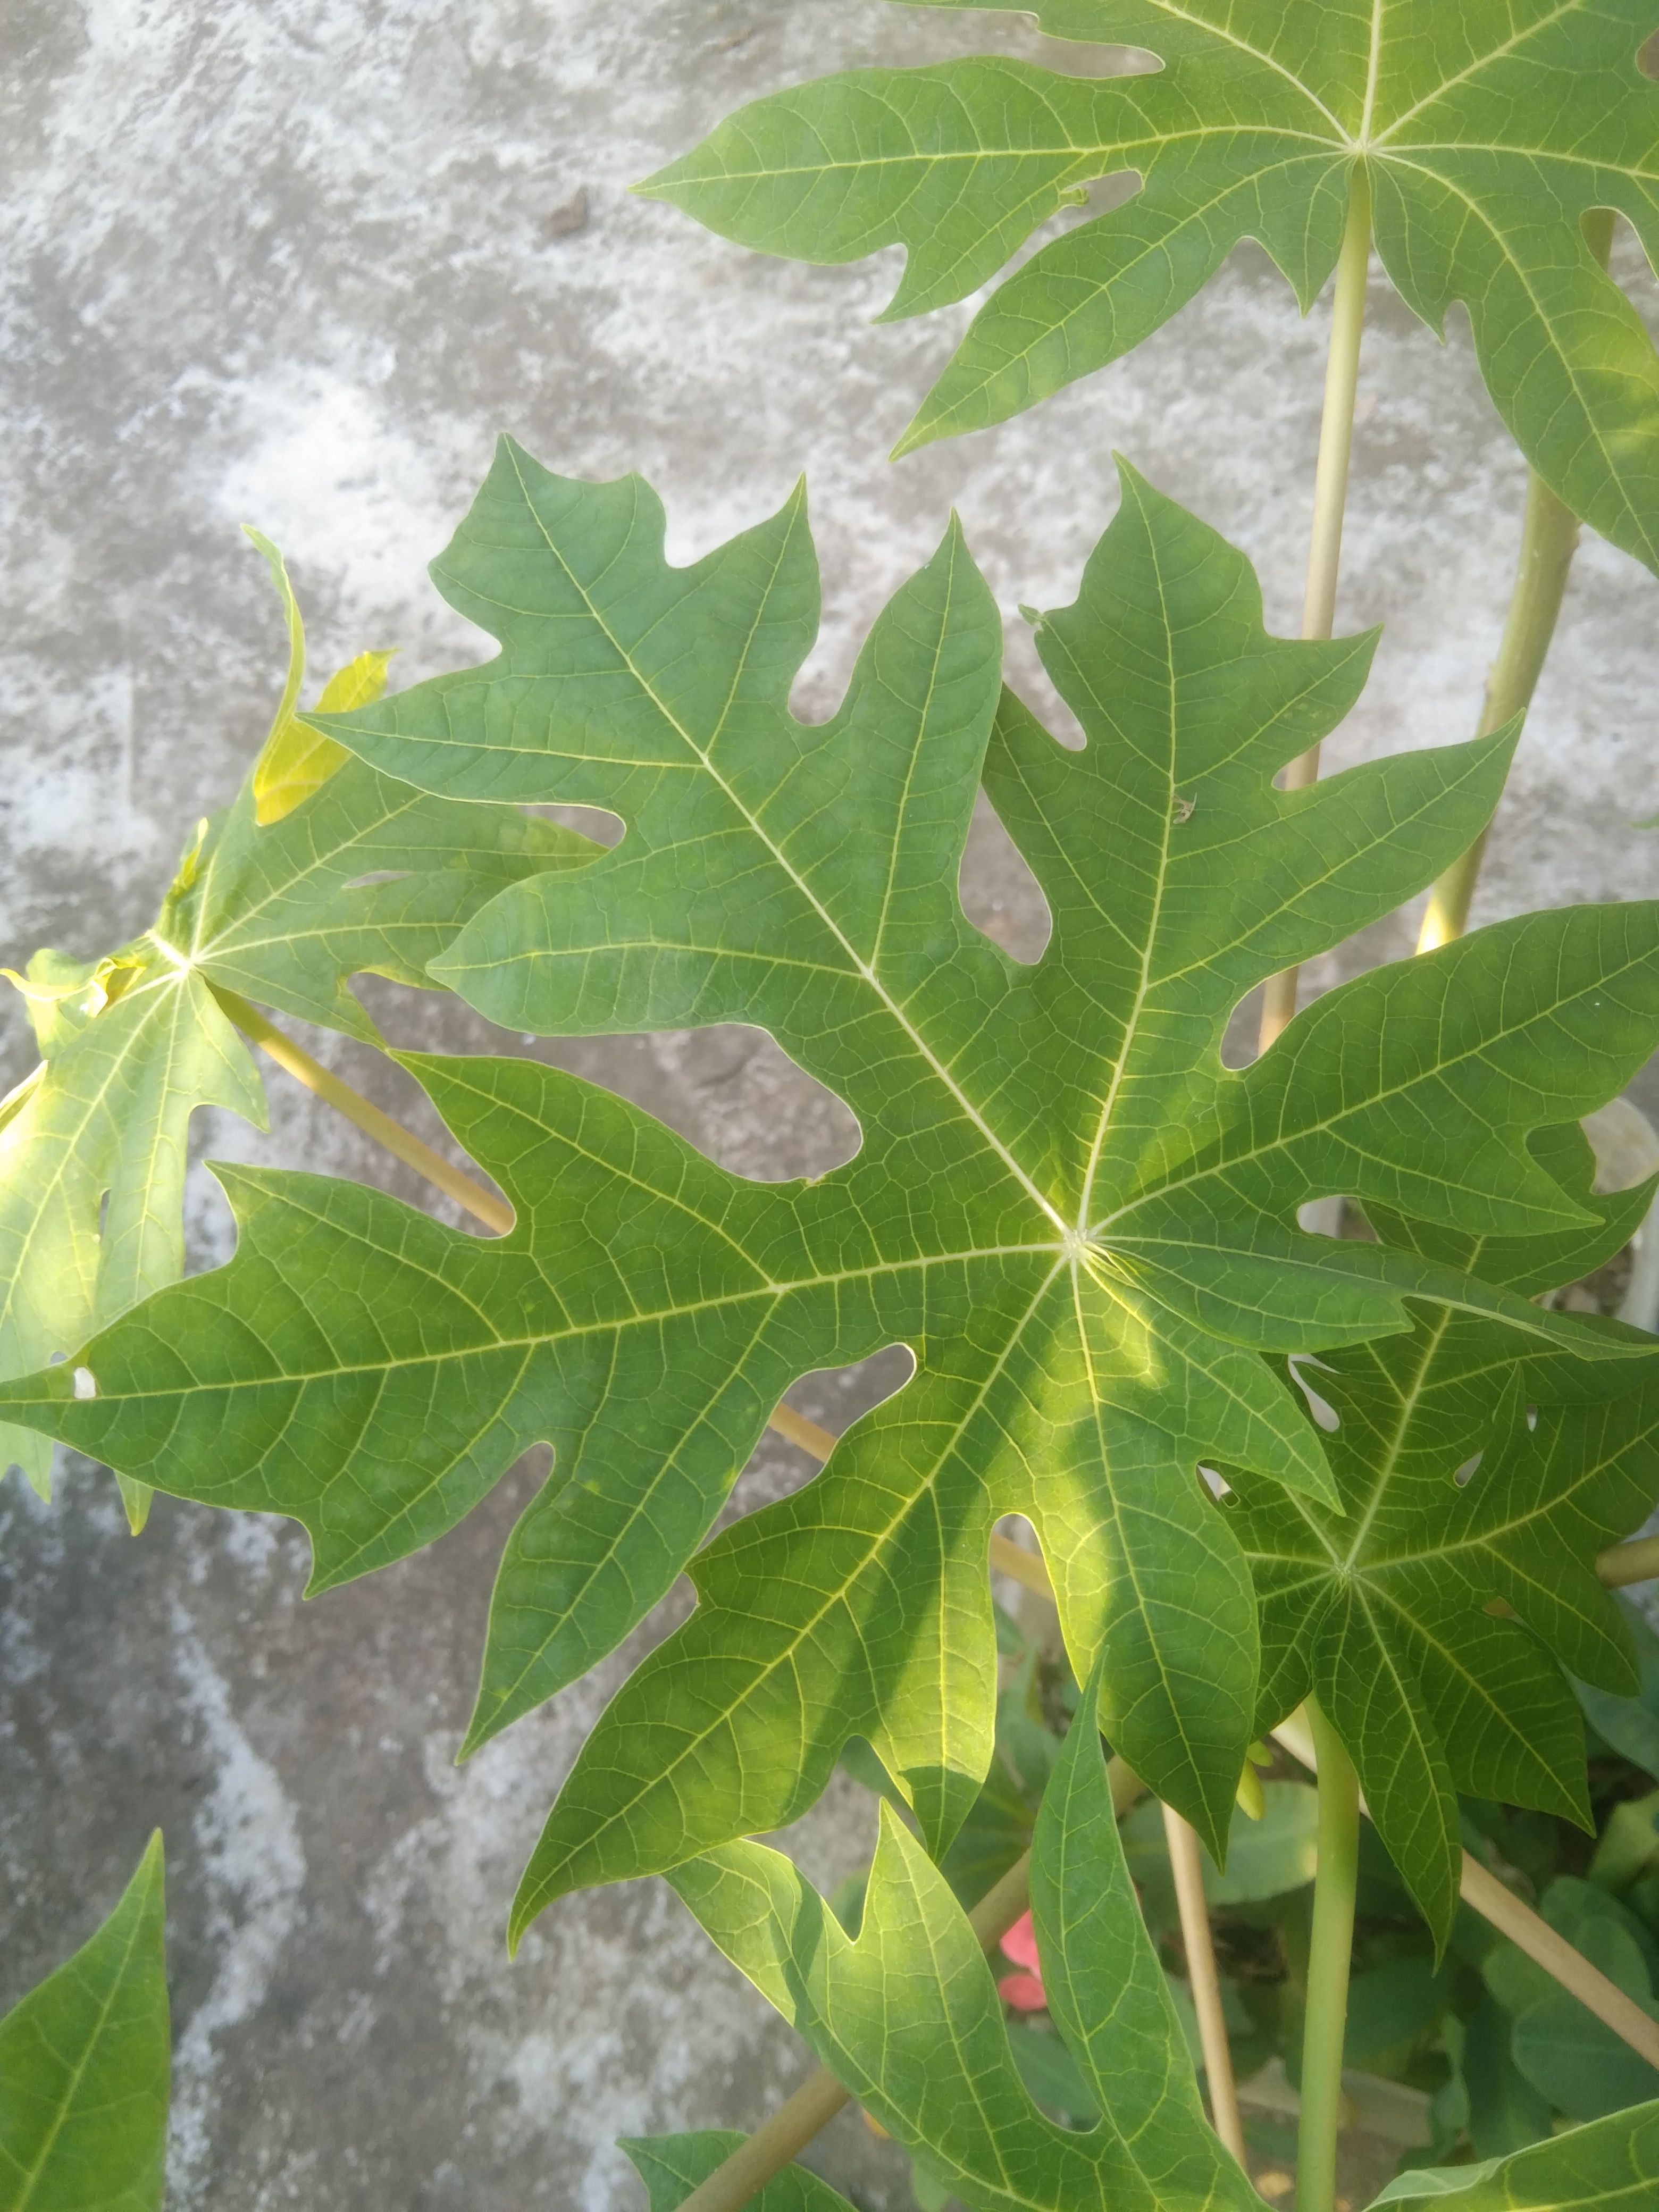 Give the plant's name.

papaya
